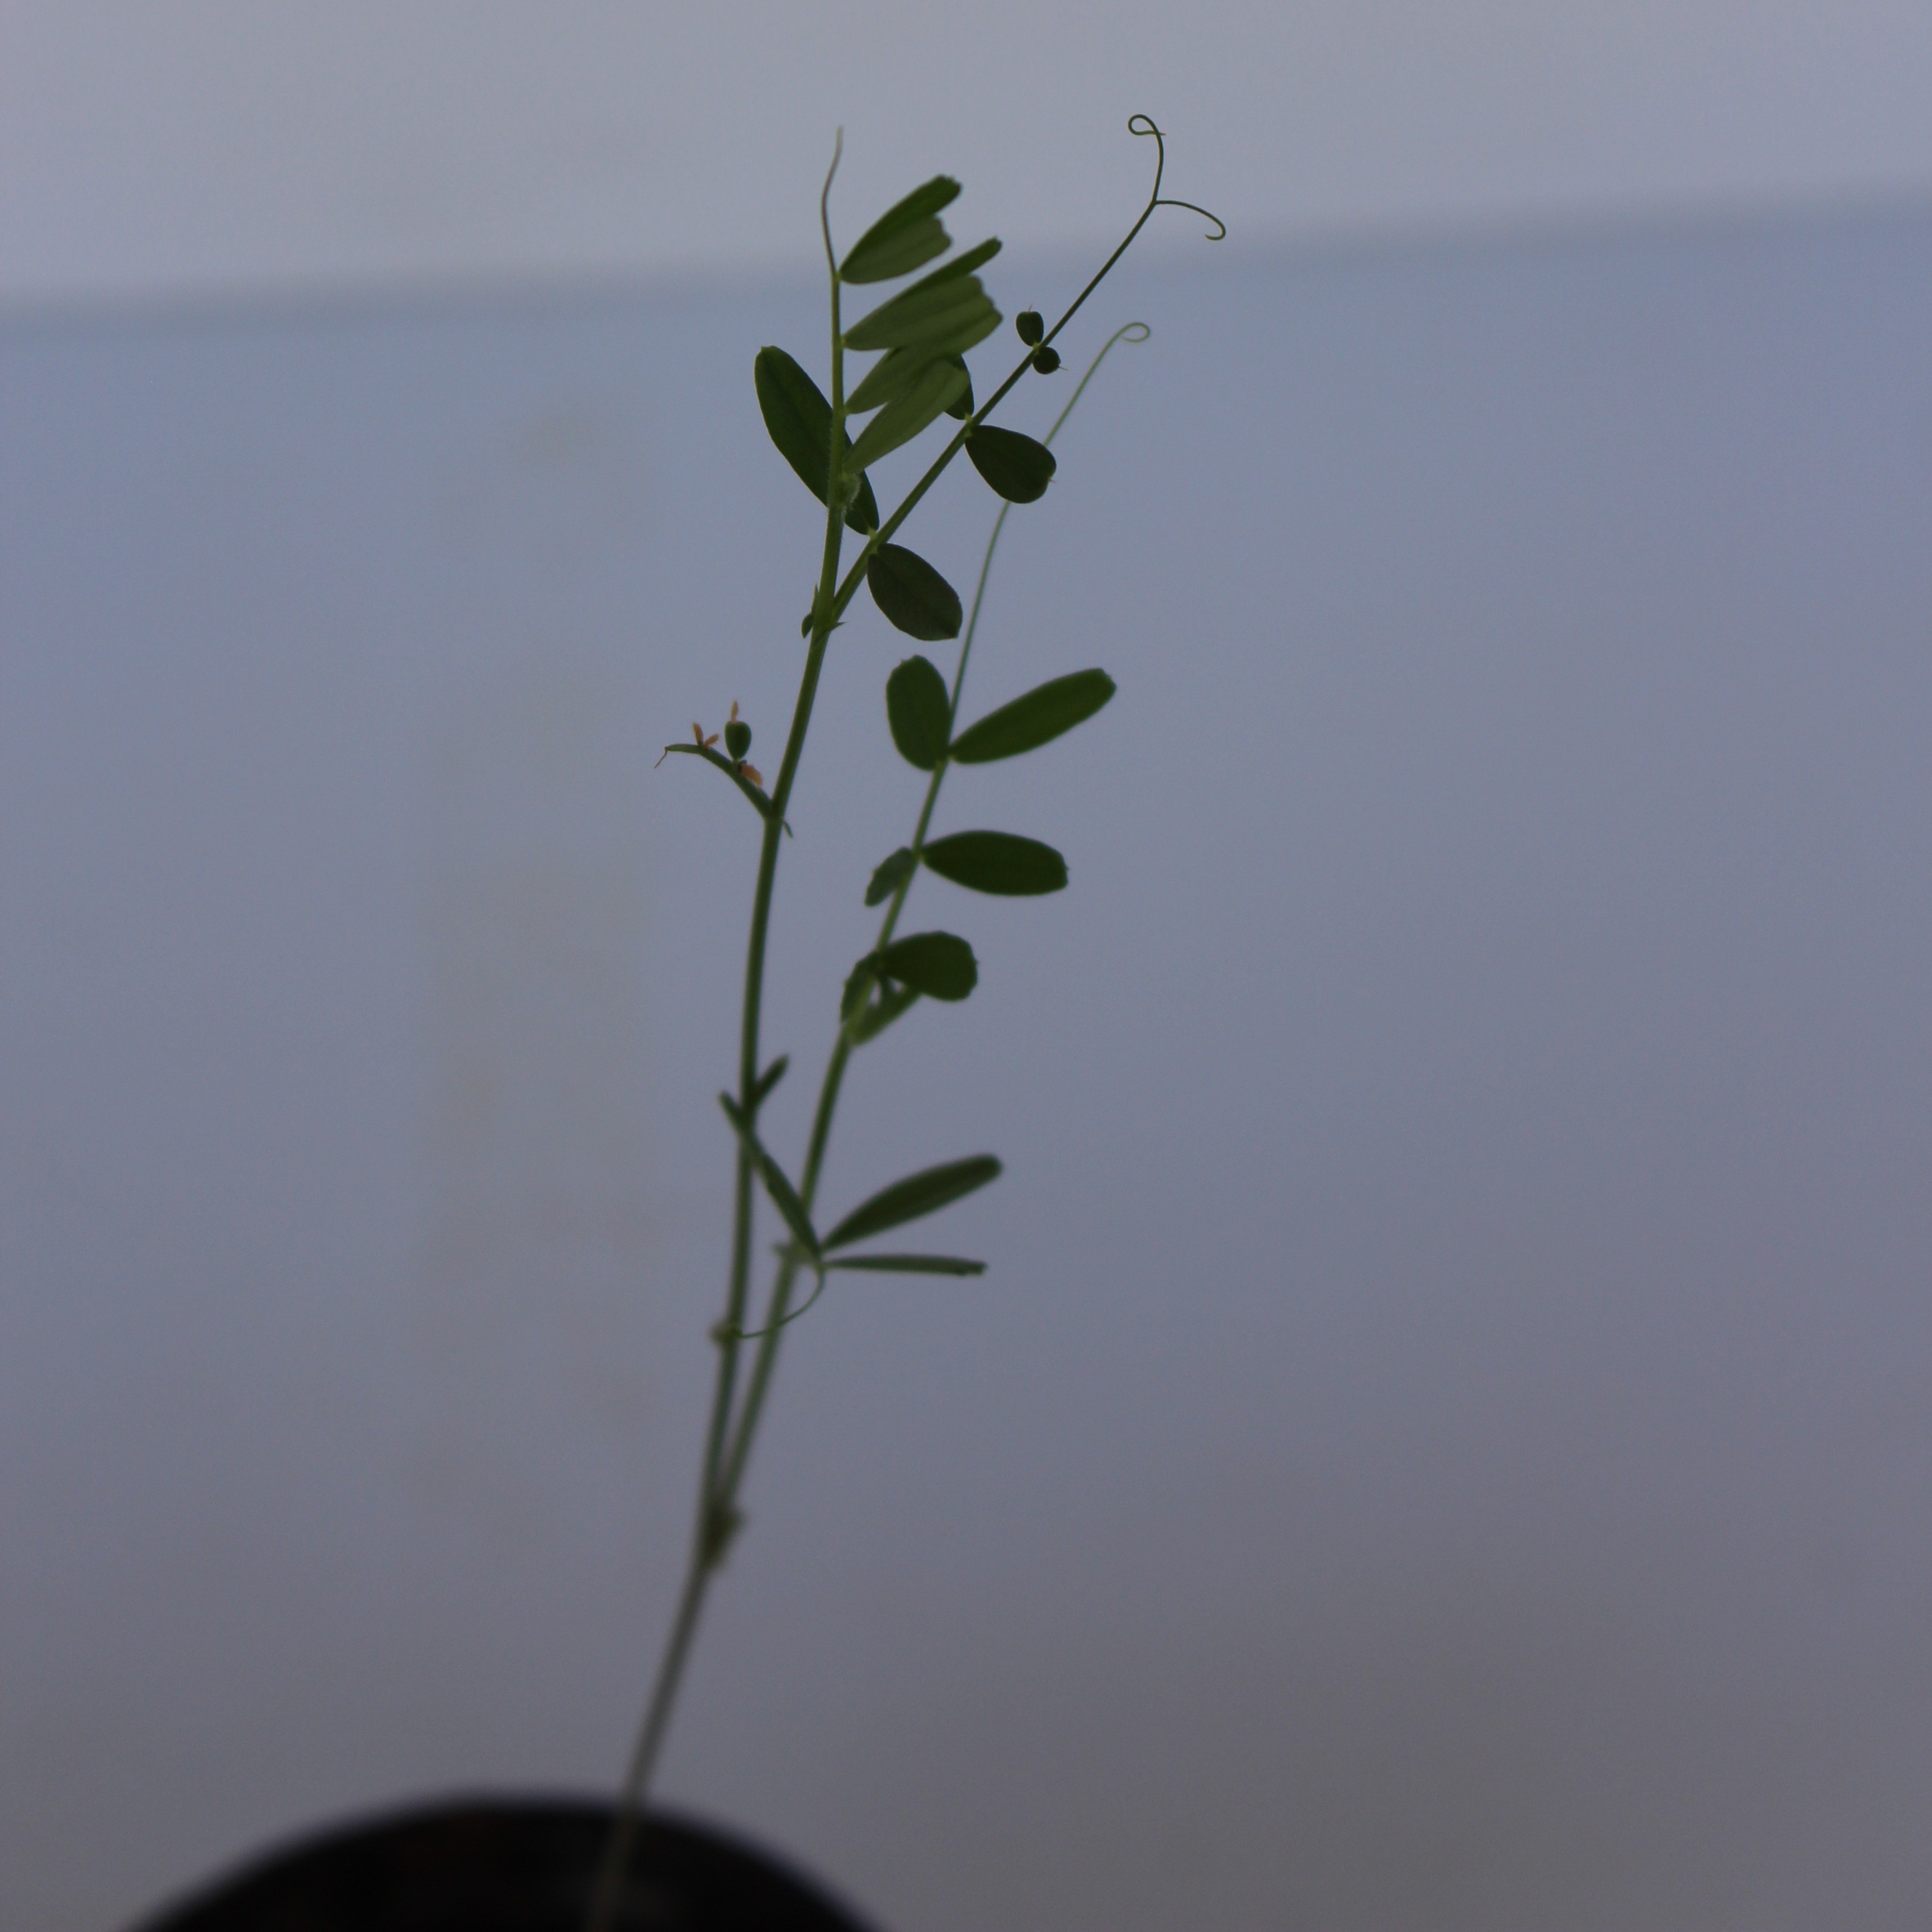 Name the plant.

Vicia sativa
